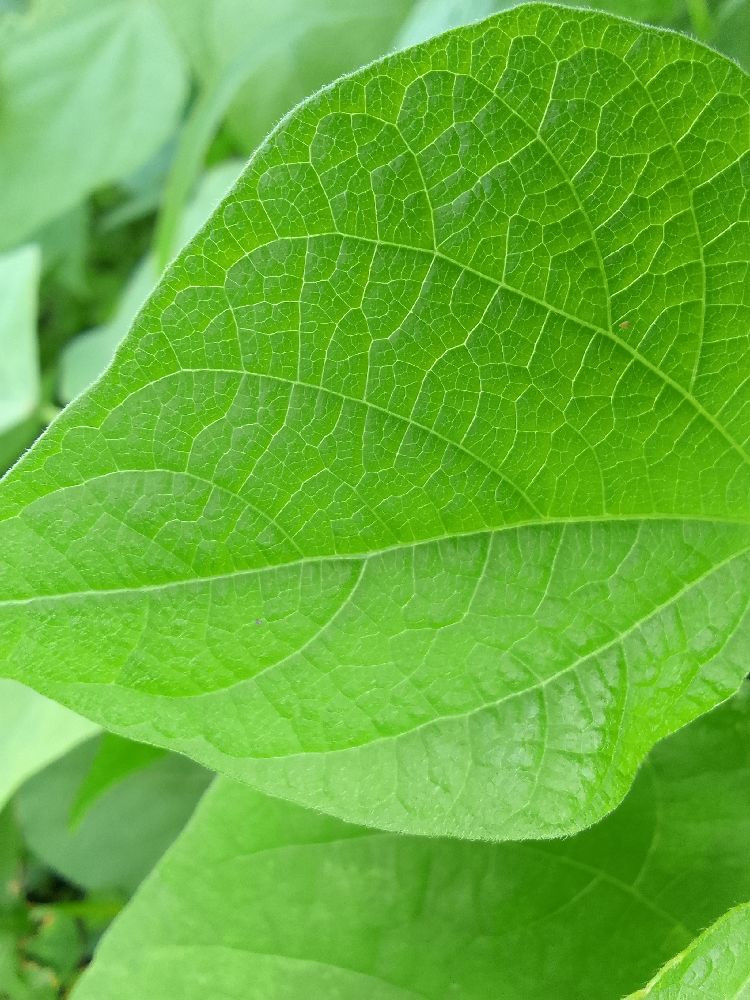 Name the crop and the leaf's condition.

common bean, healthy
